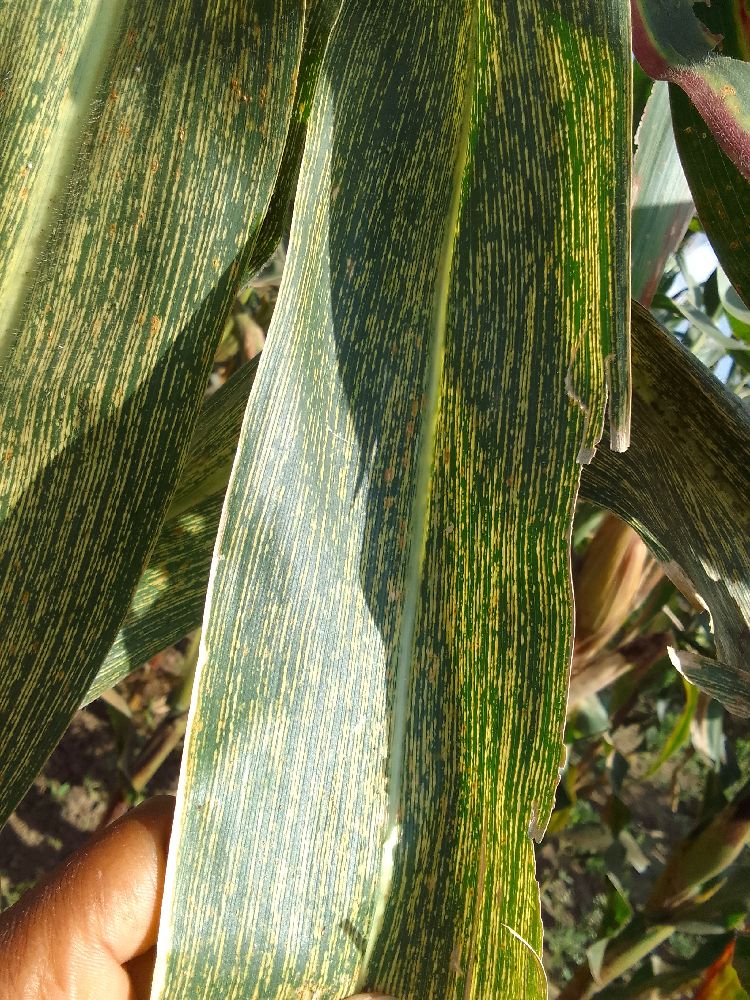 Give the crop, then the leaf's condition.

maize, maize streak virus
